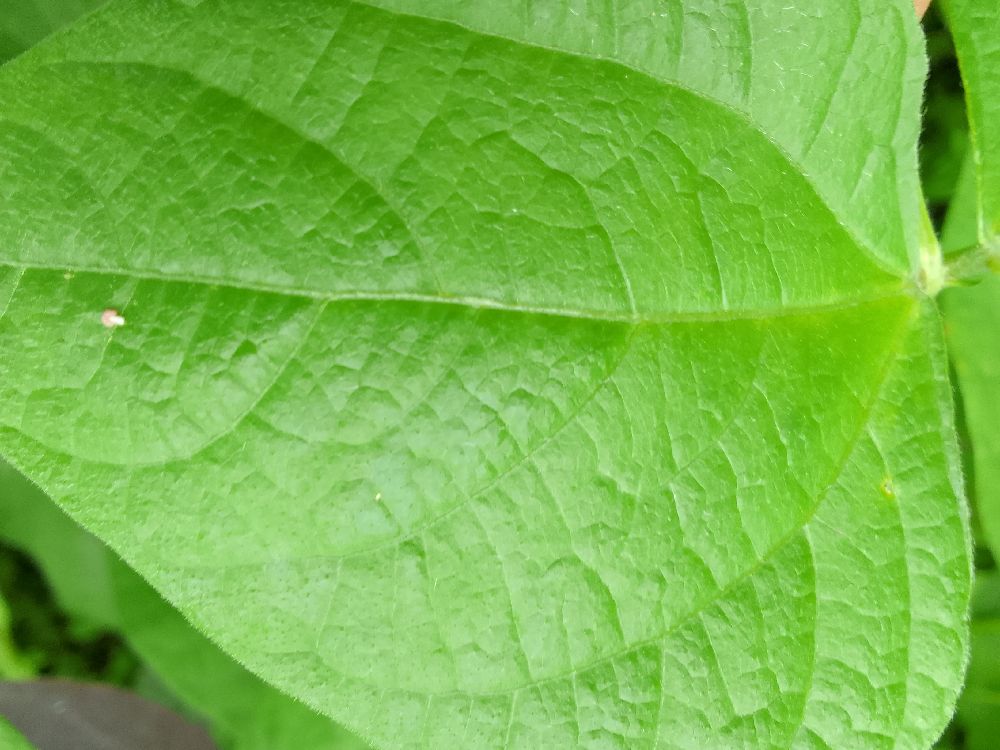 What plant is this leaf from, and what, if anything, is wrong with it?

common bean, healthy
